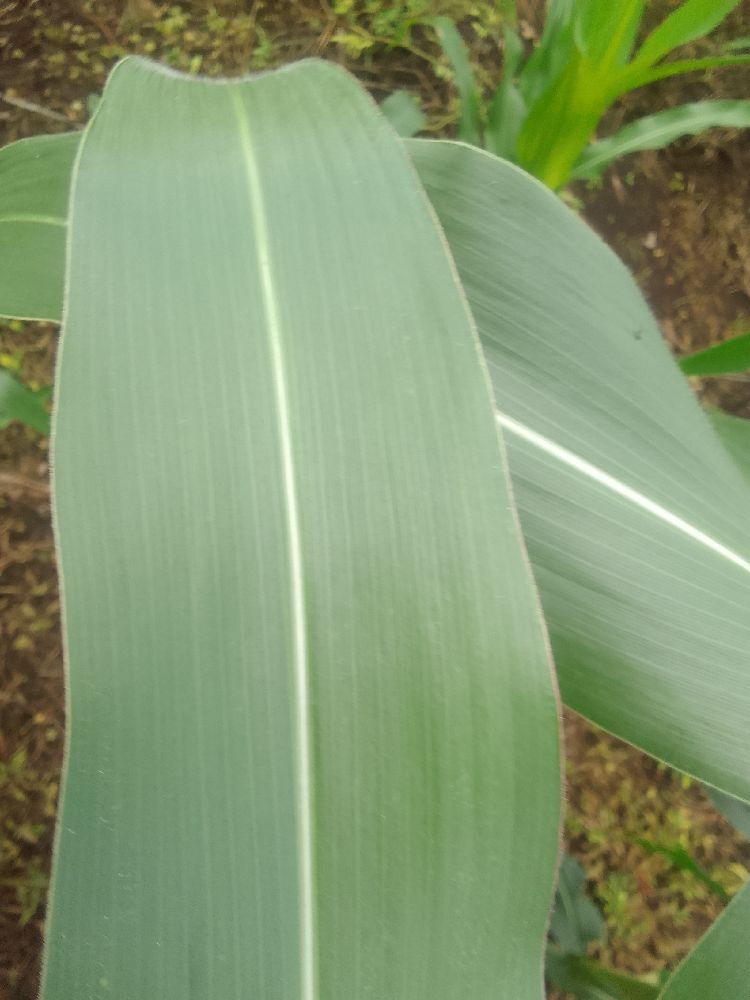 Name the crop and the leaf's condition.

maize, healthy
